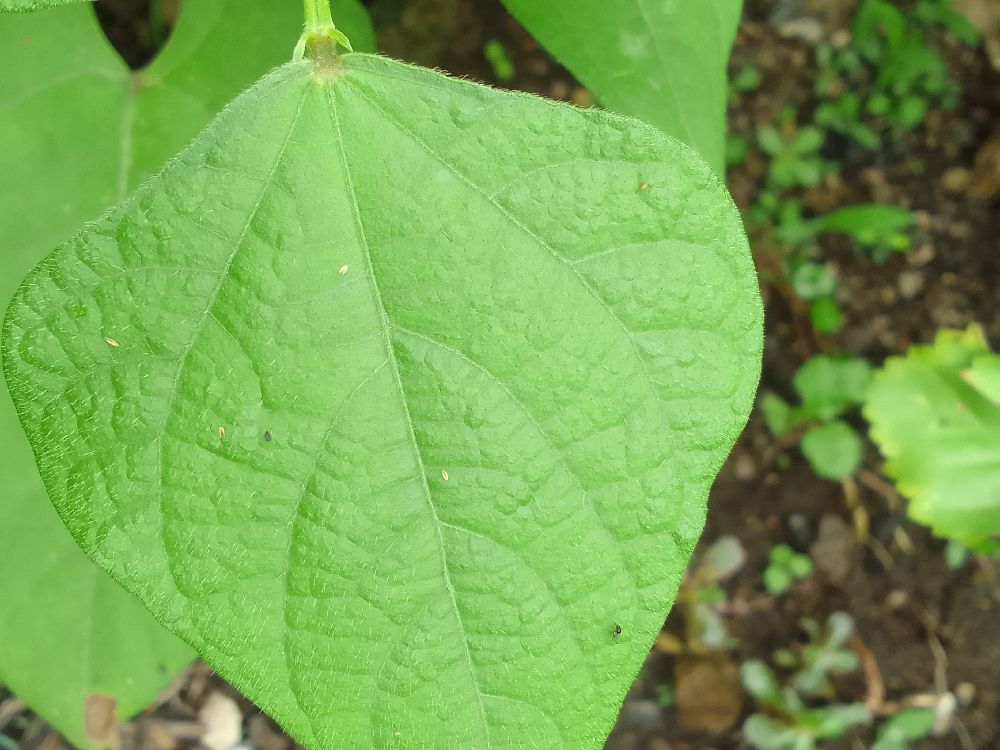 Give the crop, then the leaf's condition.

common bean, healthy
